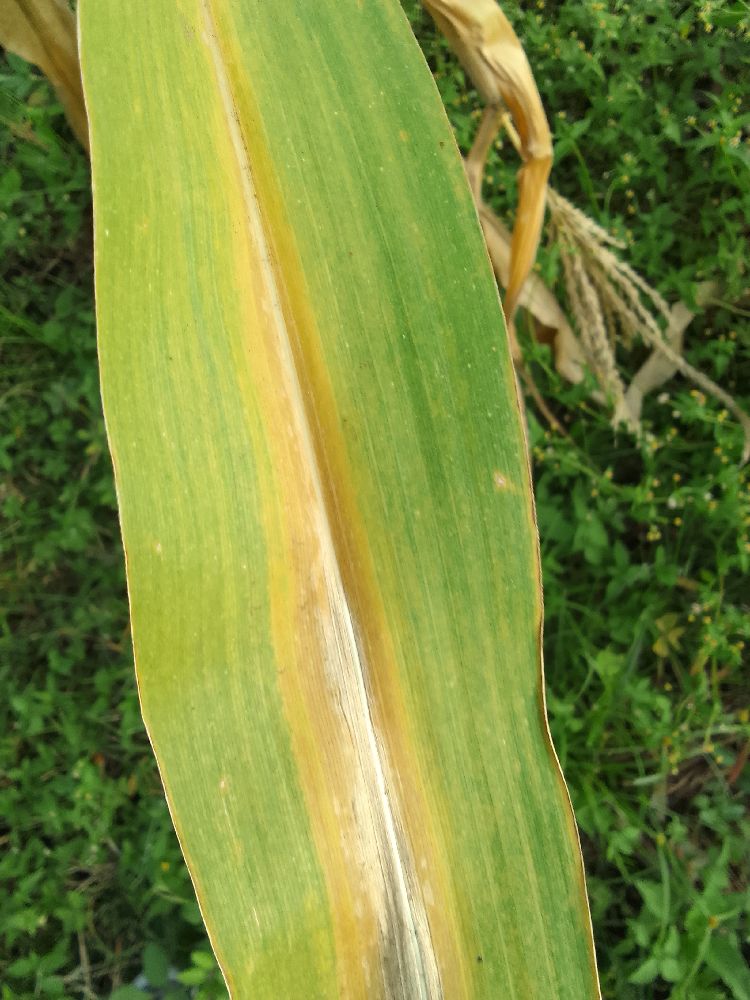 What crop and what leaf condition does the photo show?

maize, maize lethal necrosis
